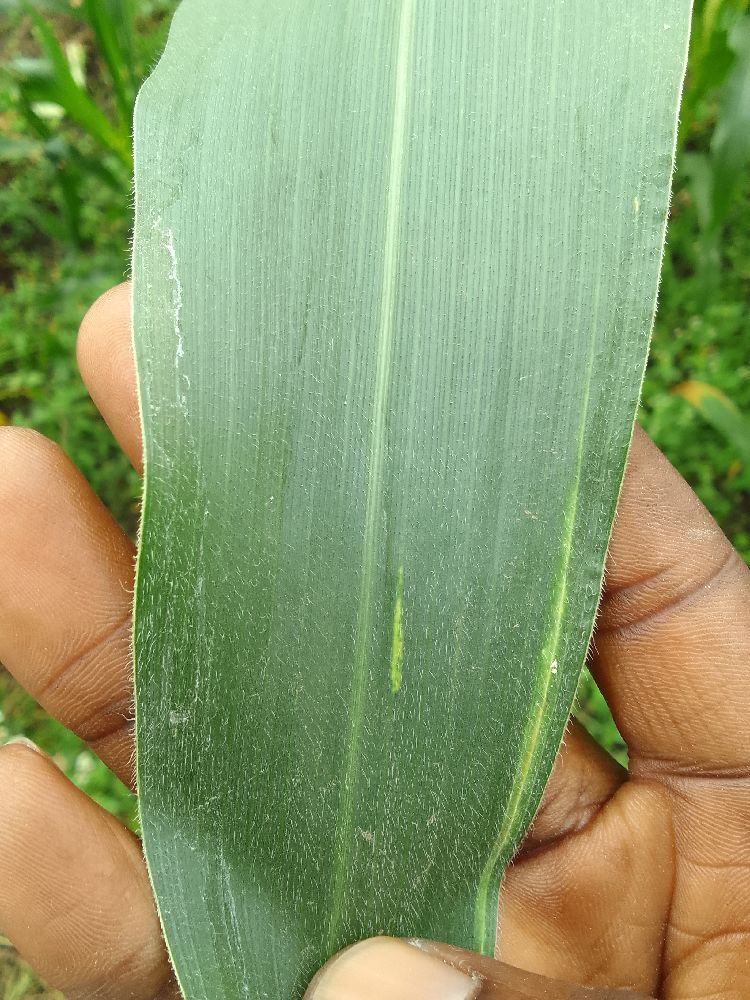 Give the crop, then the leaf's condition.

maize, healthy
